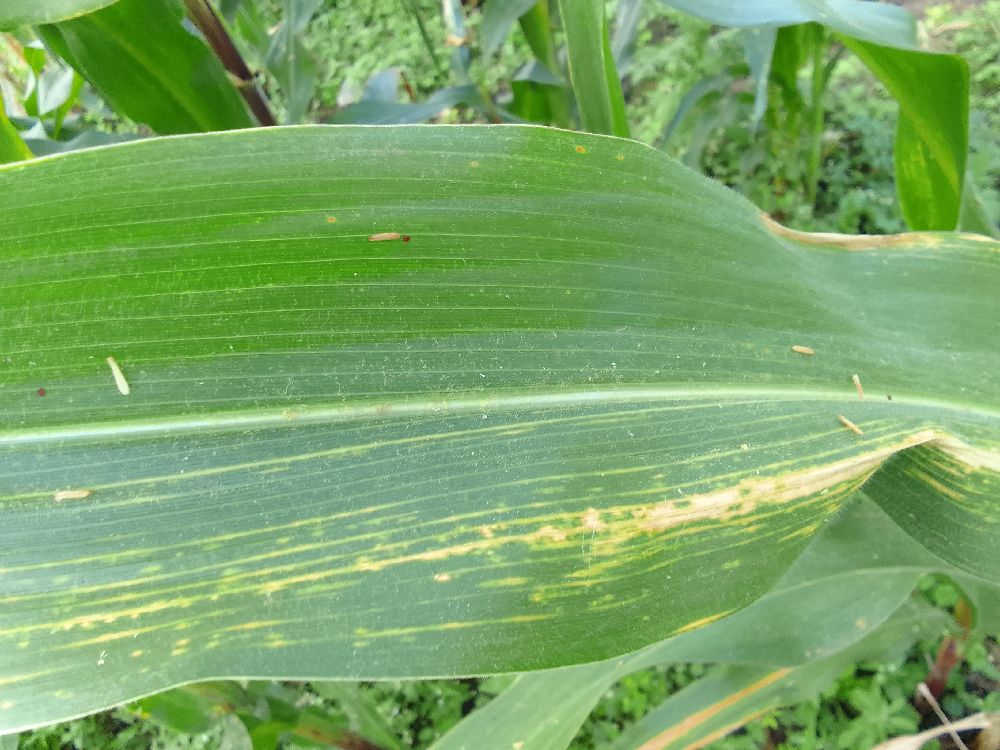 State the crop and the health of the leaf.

maize, maize lethal necrosis
